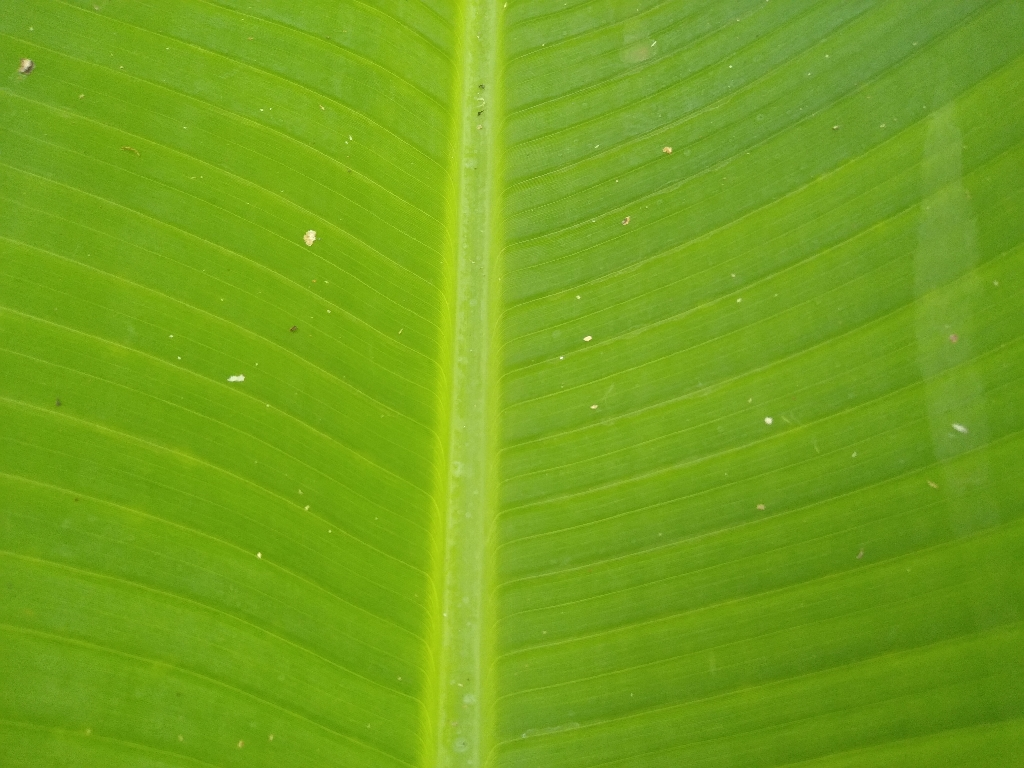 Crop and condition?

banana, healthy
